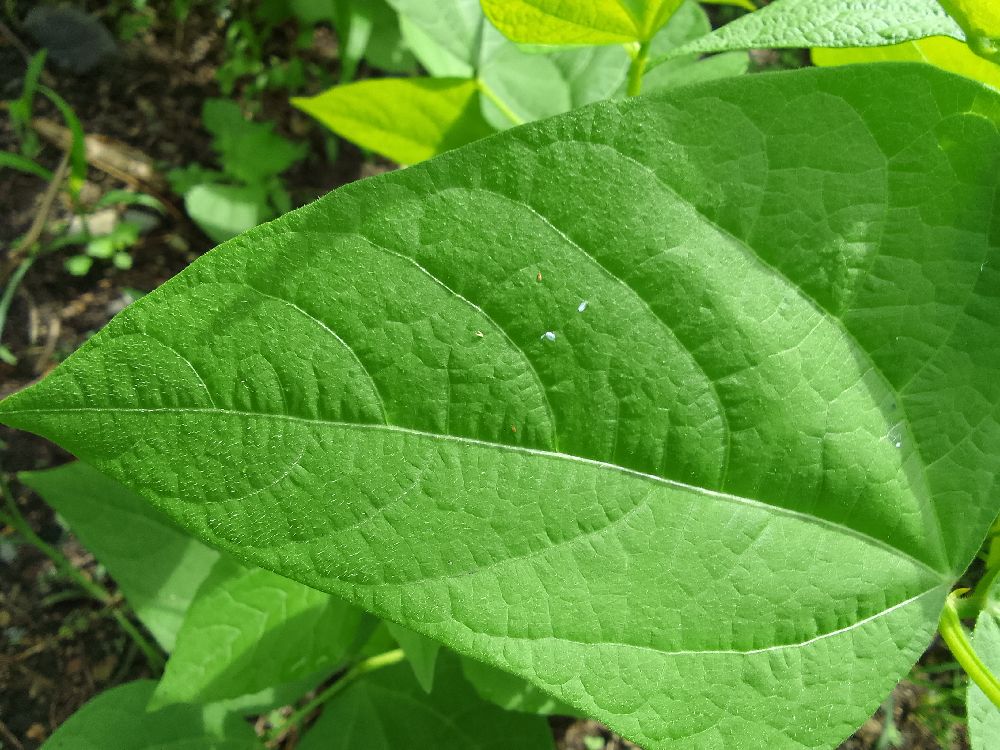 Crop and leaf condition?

common bean, healthy
